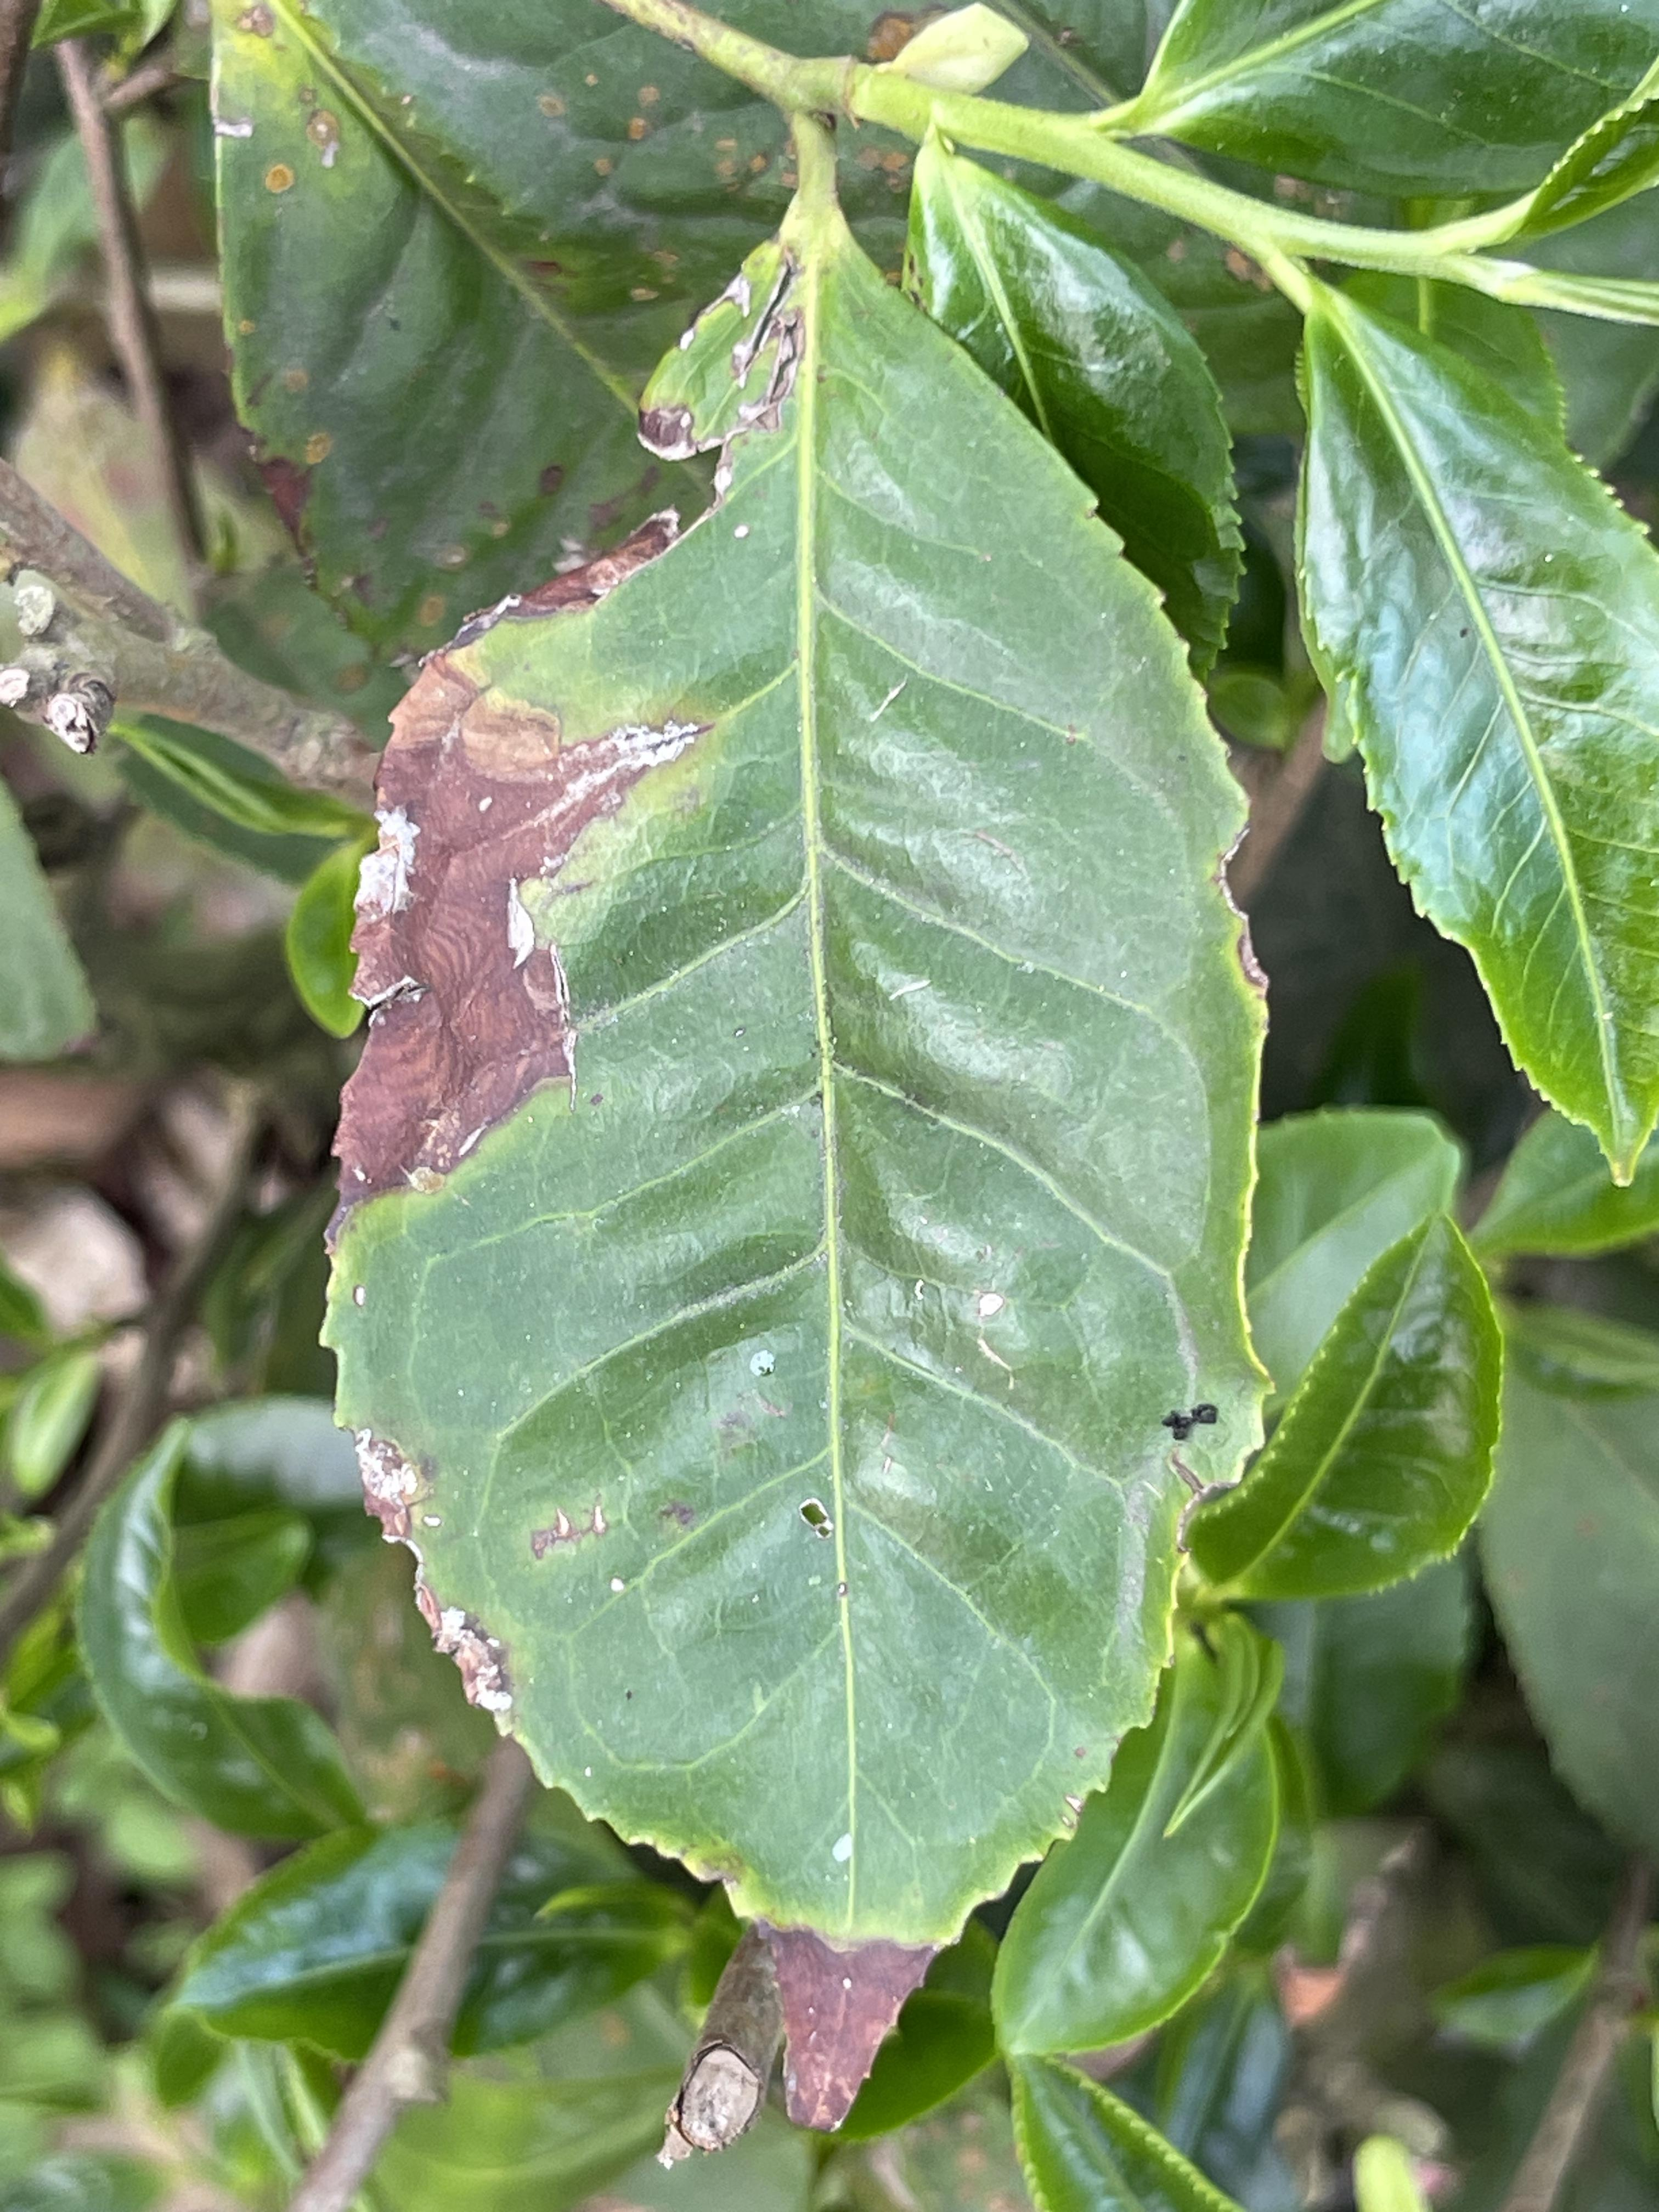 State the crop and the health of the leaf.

tea, blight
